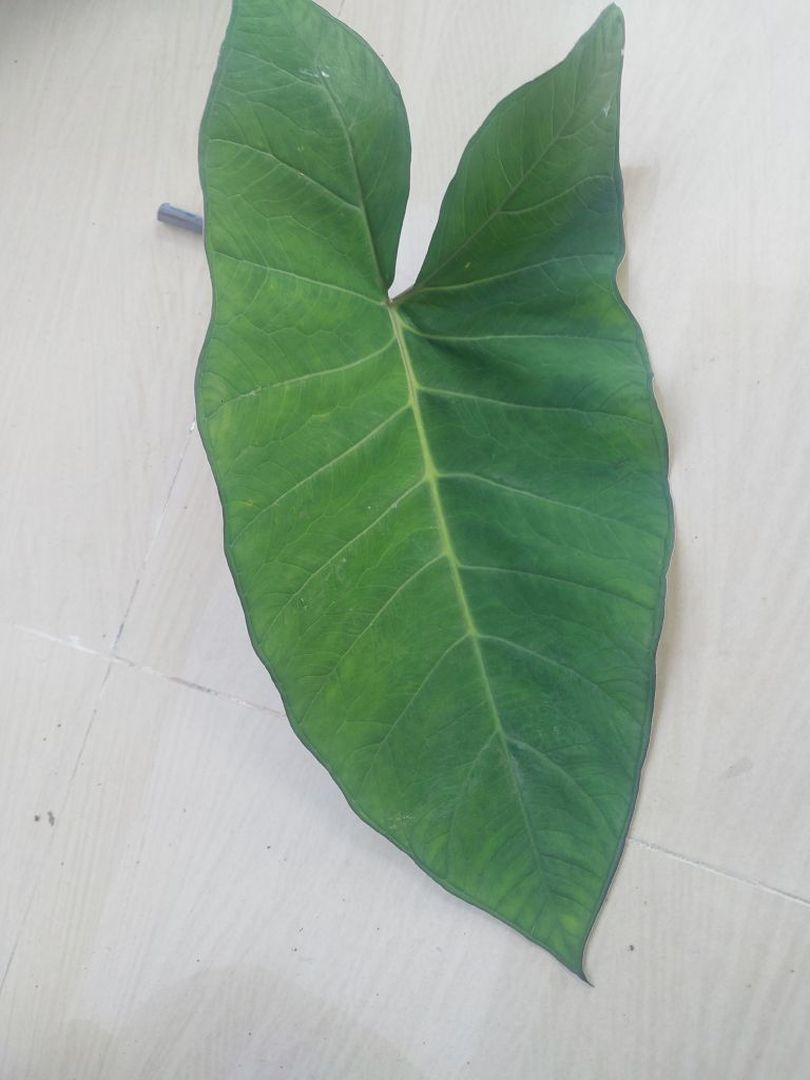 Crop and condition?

taro, healthy
